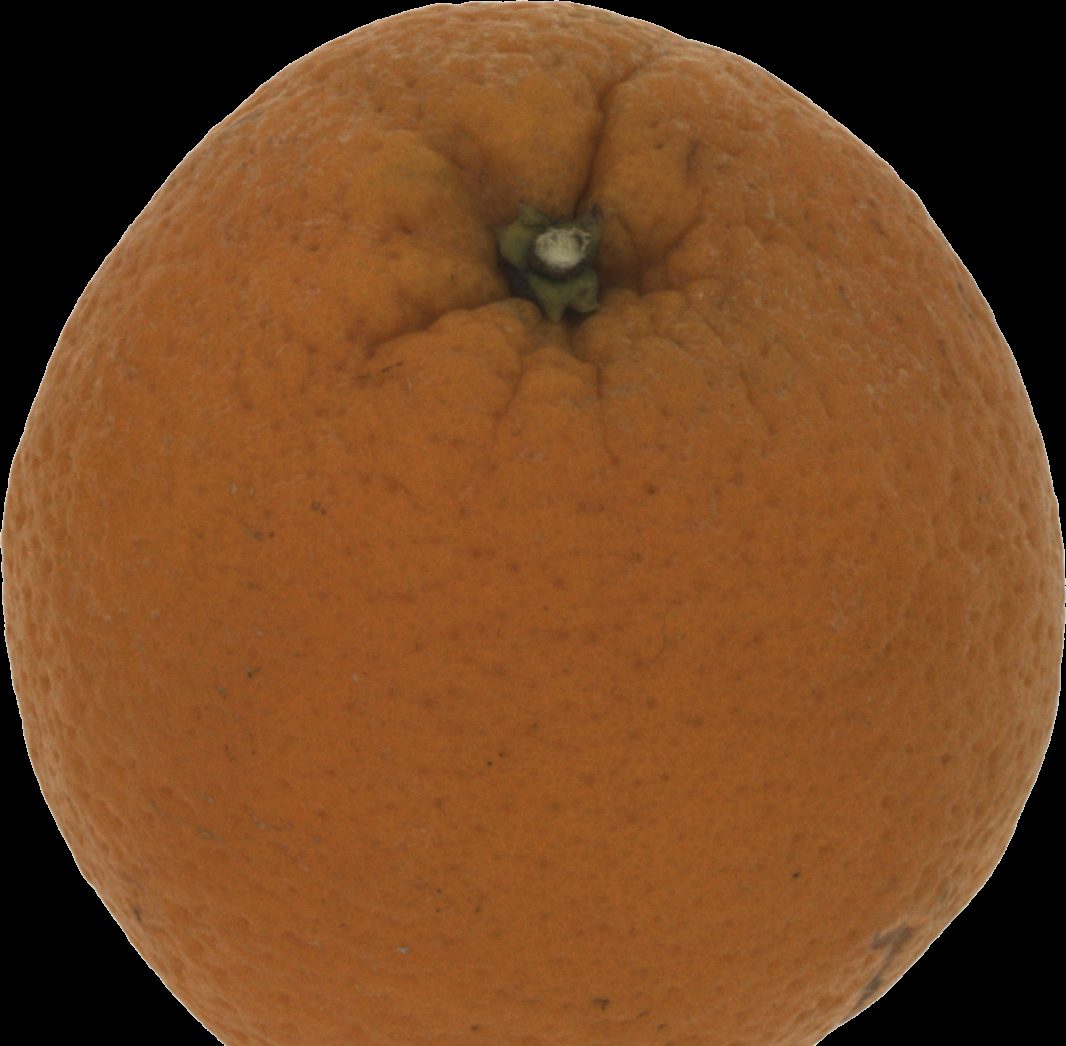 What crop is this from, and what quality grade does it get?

orange, bad
